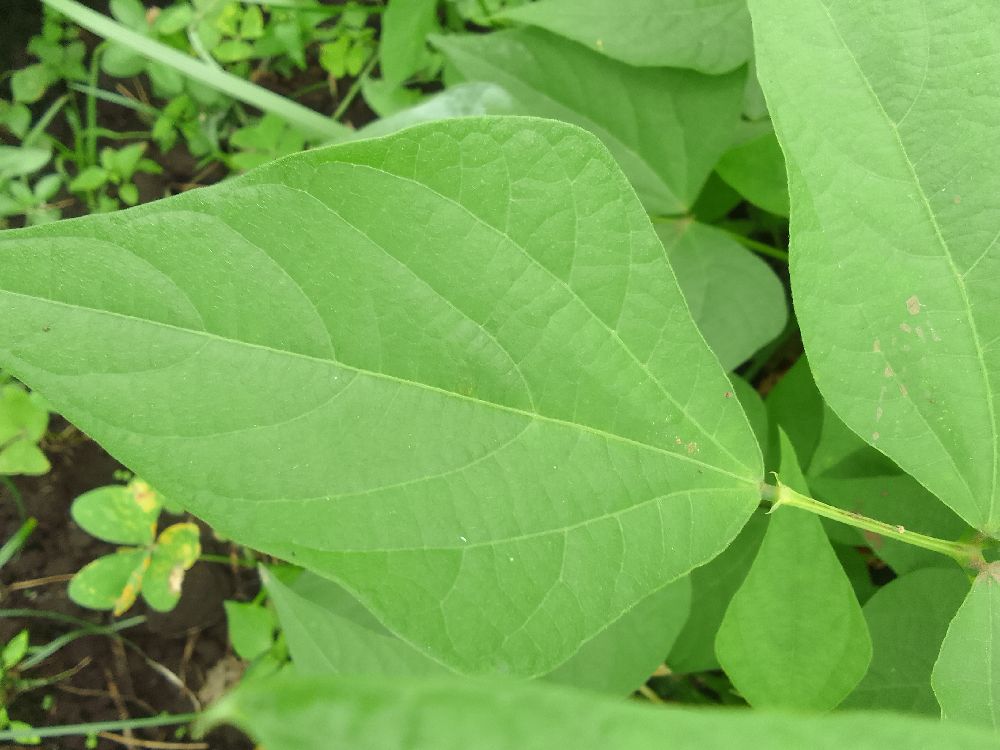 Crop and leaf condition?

common bean, healthy
